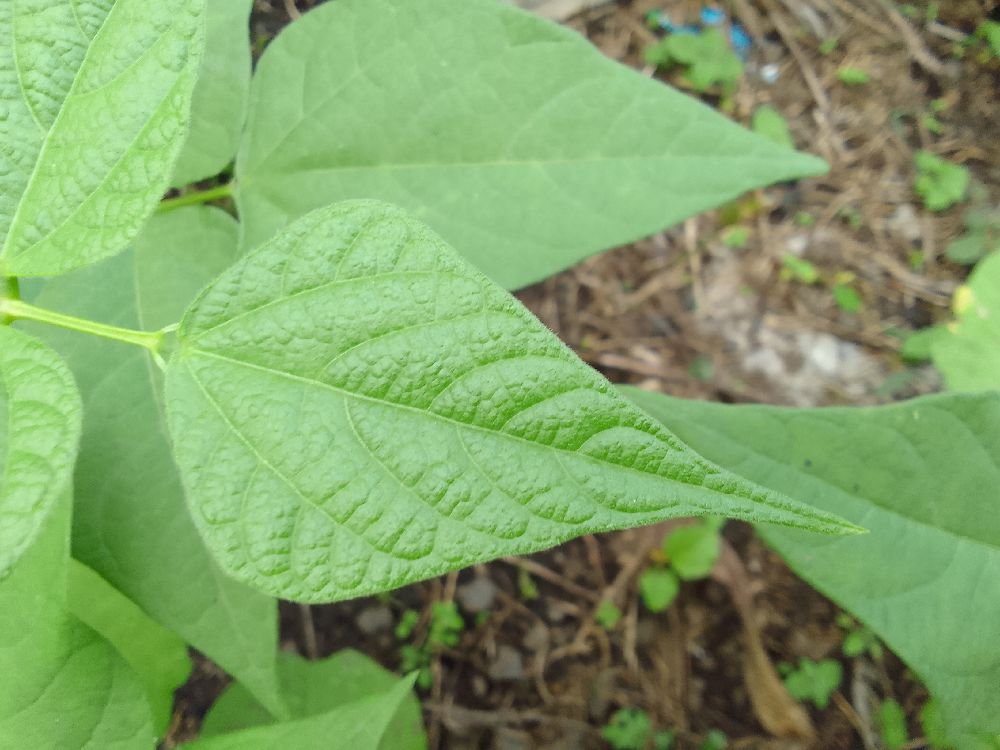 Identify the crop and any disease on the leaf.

common bean, healthy
